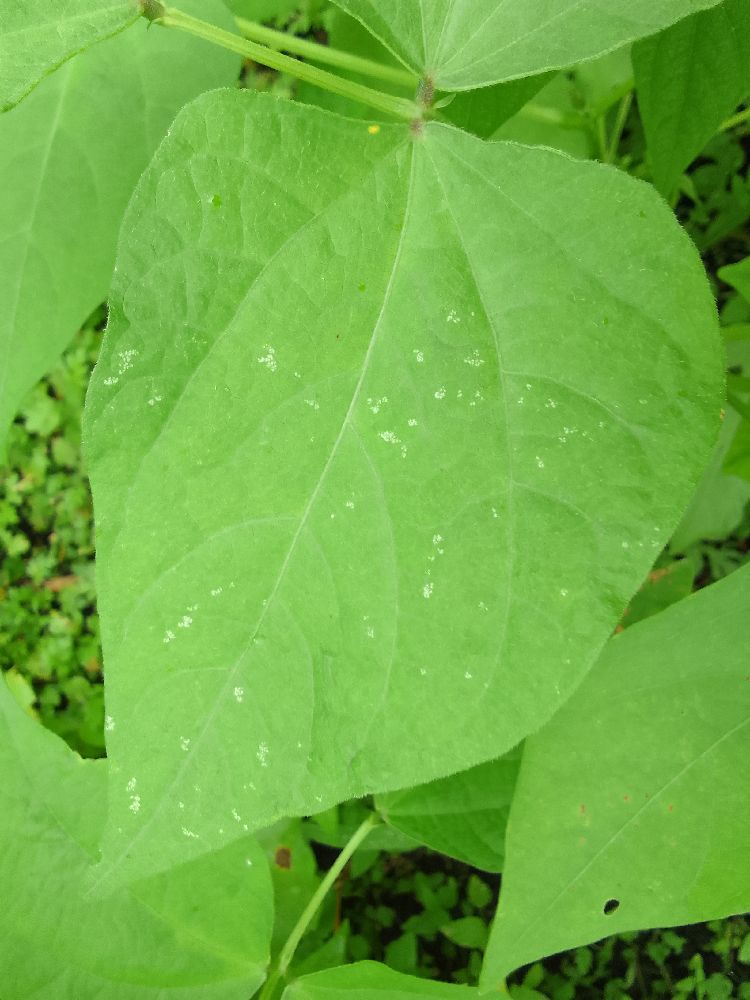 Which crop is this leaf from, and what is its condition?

common bean, healthy
